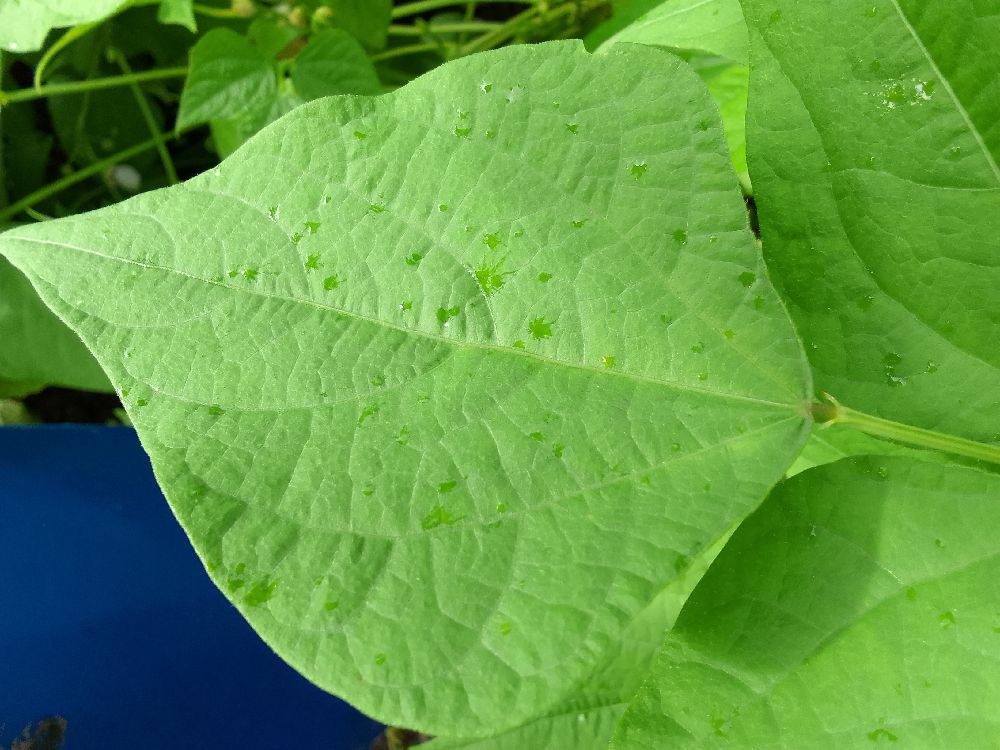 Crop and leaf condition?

common bean, healthy
